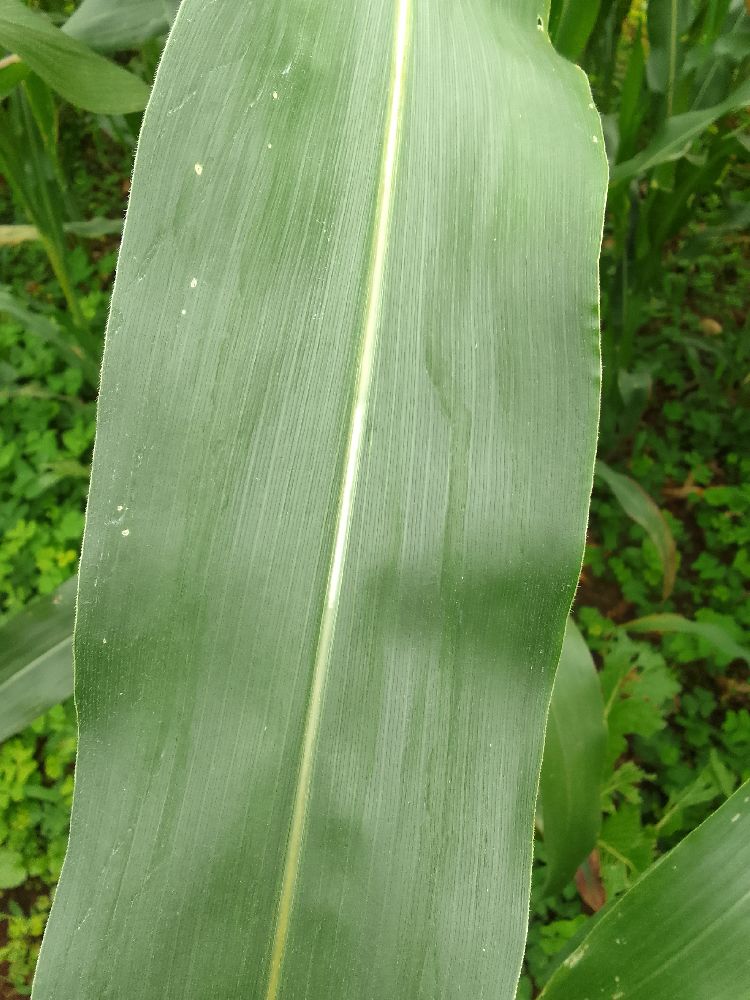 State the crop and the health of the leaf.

maize, healthy
